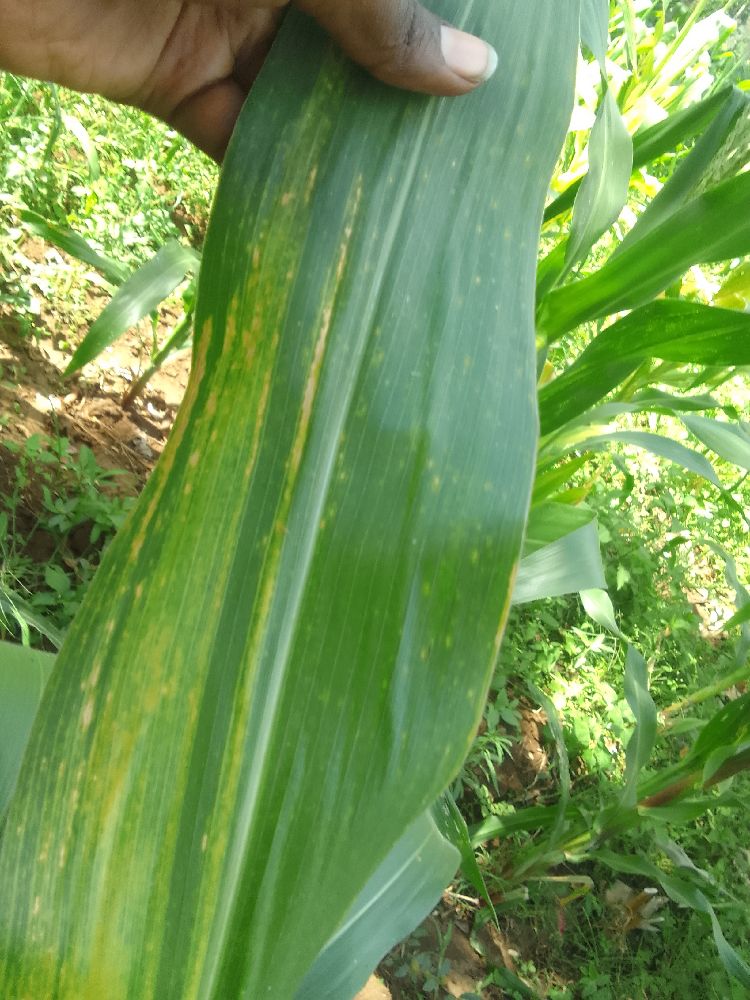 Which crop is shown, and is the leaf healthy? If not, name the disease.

maize, maize lethal necrosis
